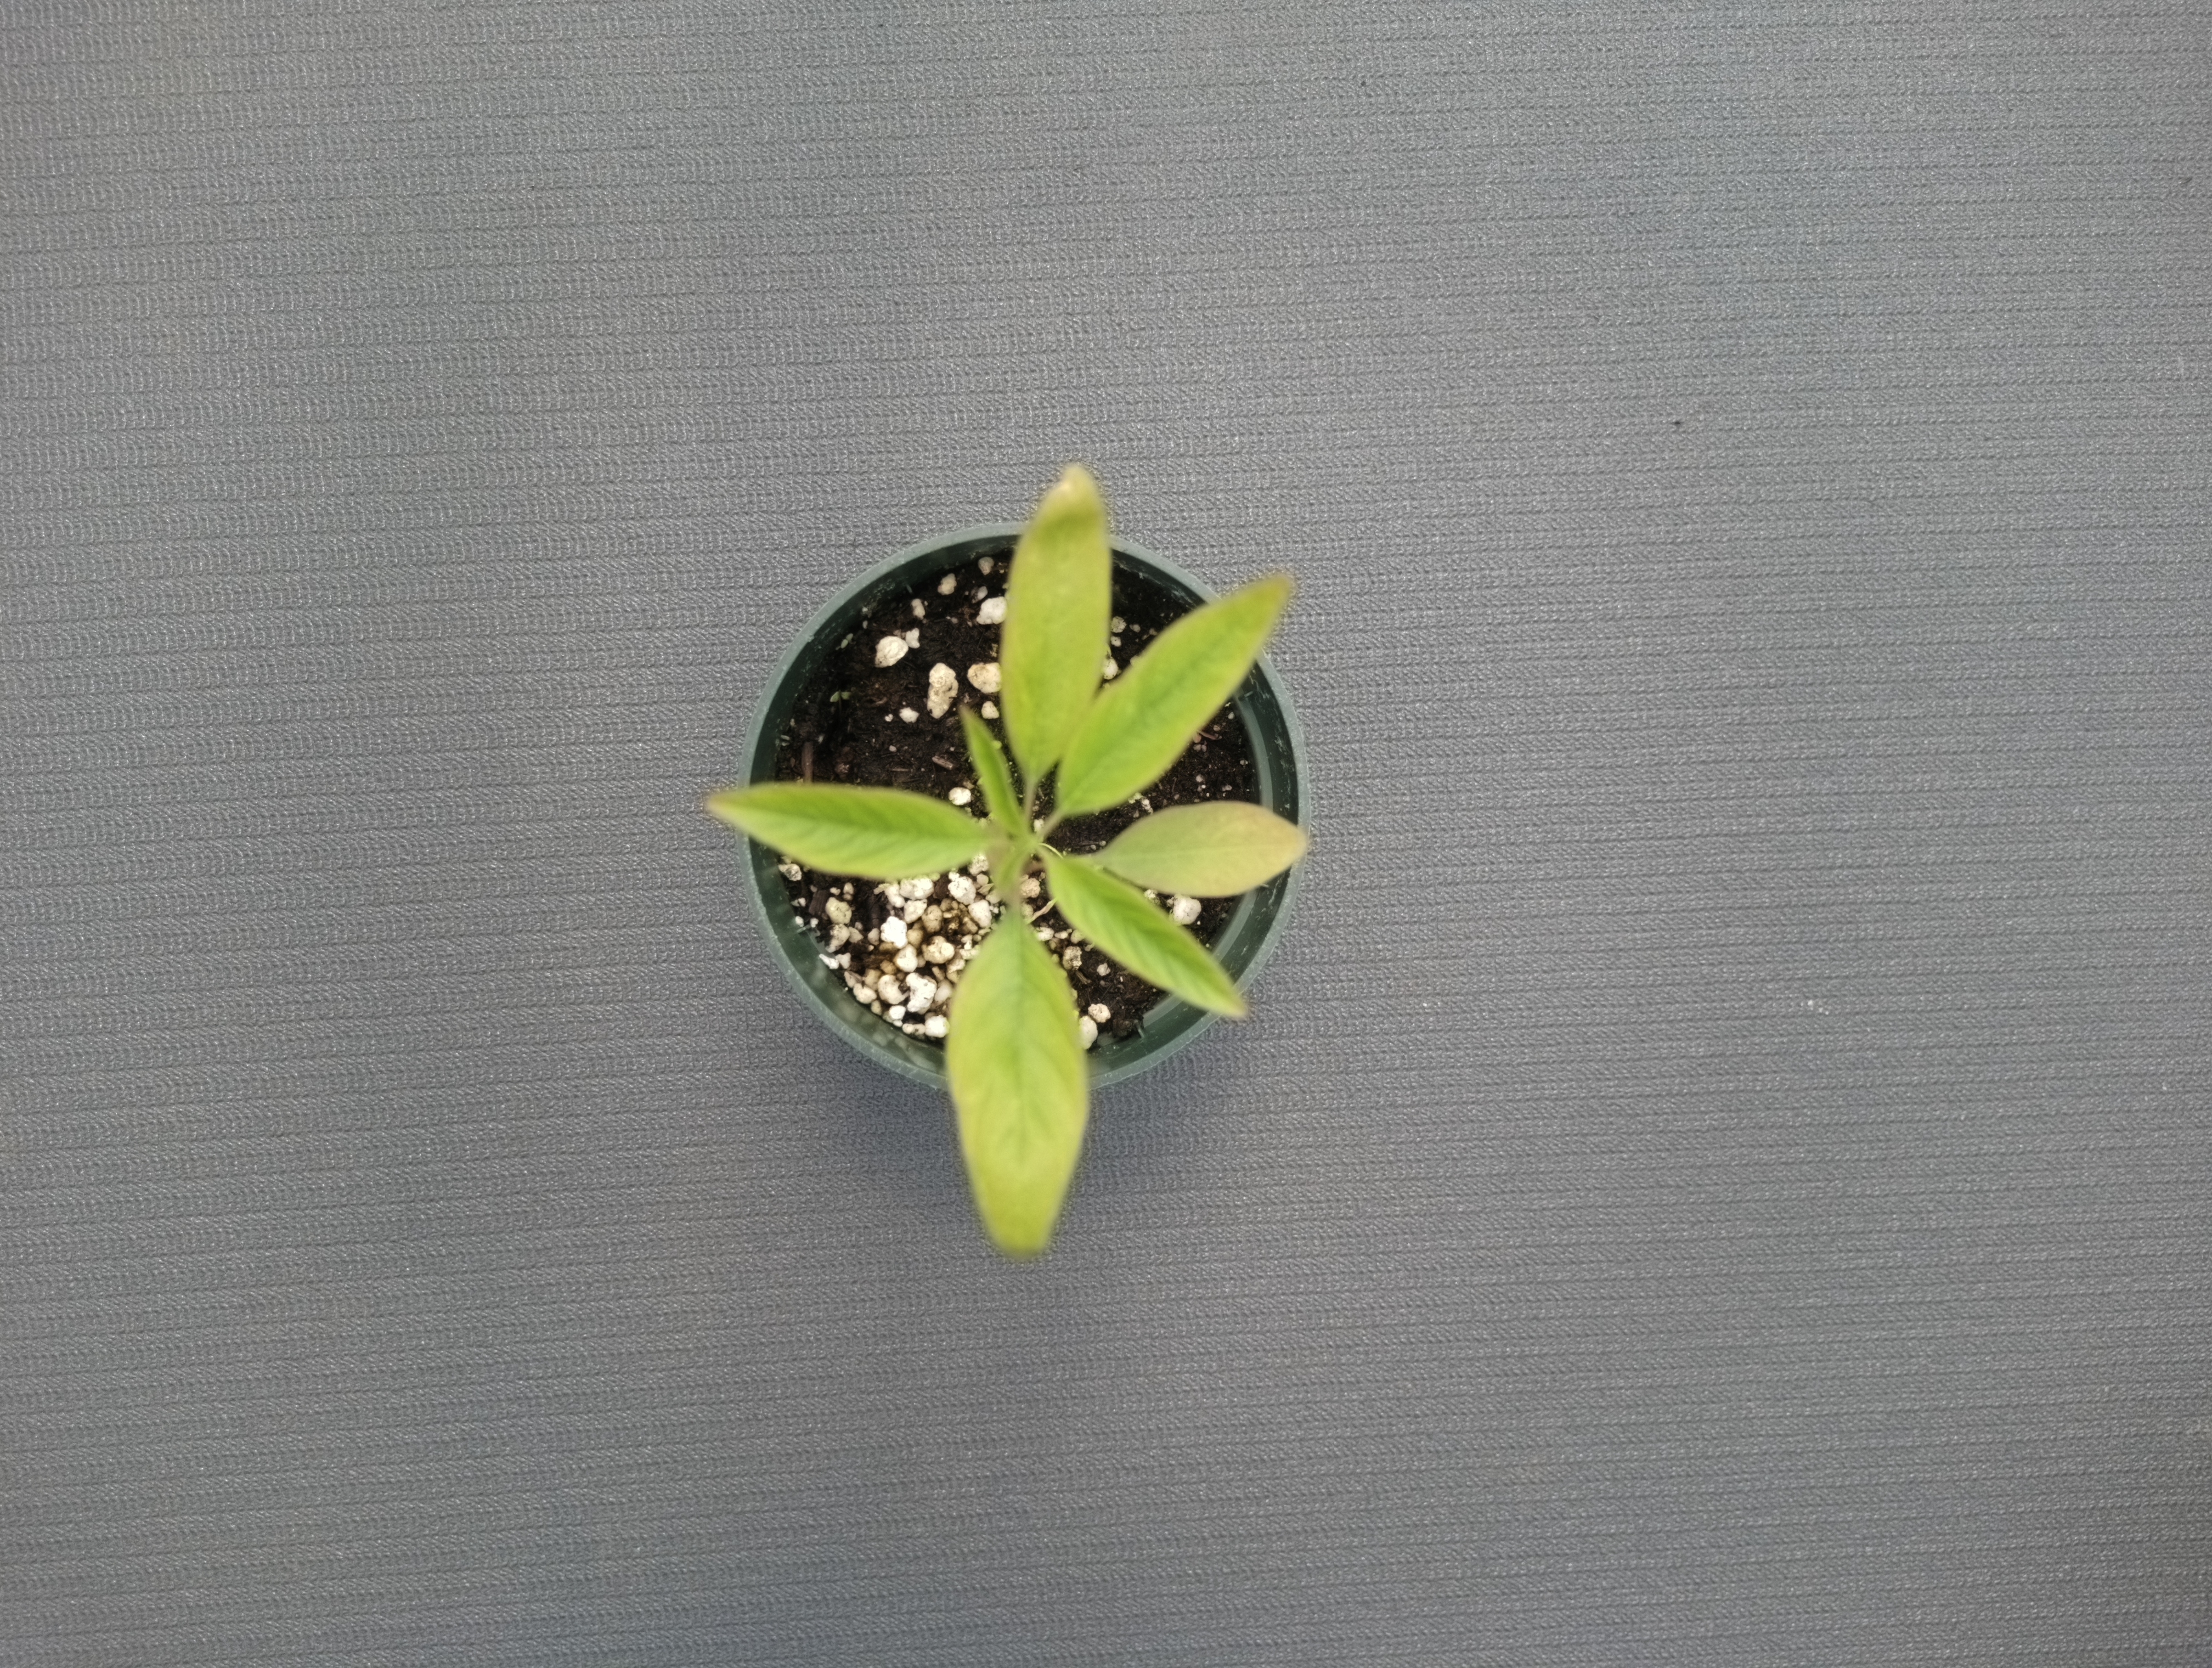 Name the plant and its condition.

waterhemp, healthy untreated
